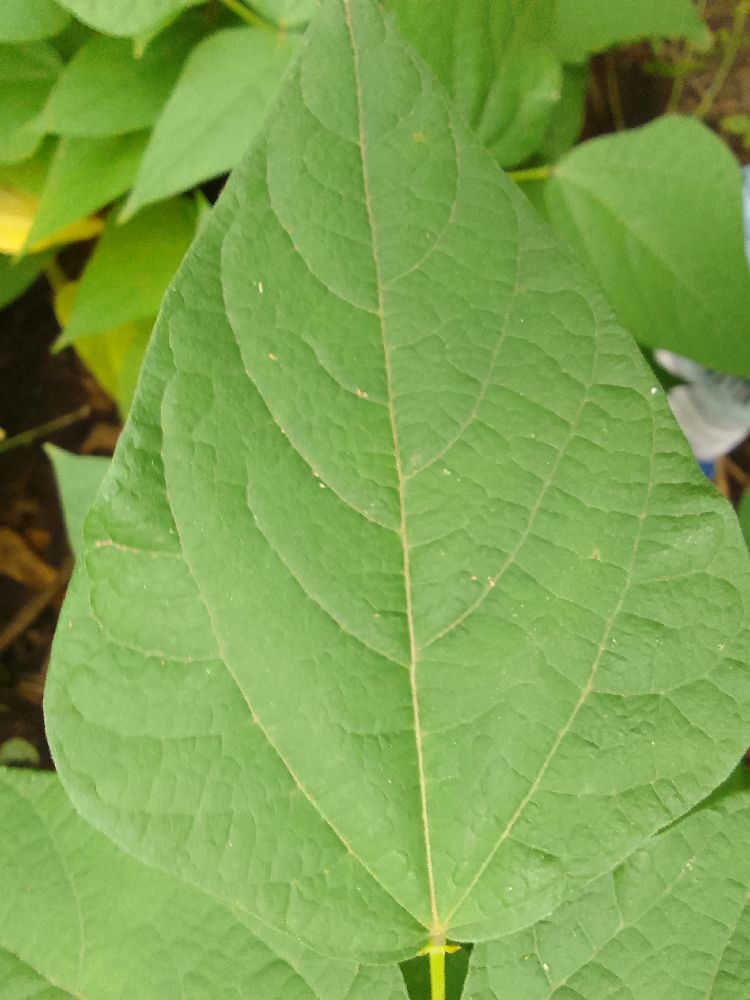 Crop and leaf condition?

common bean, healthy
